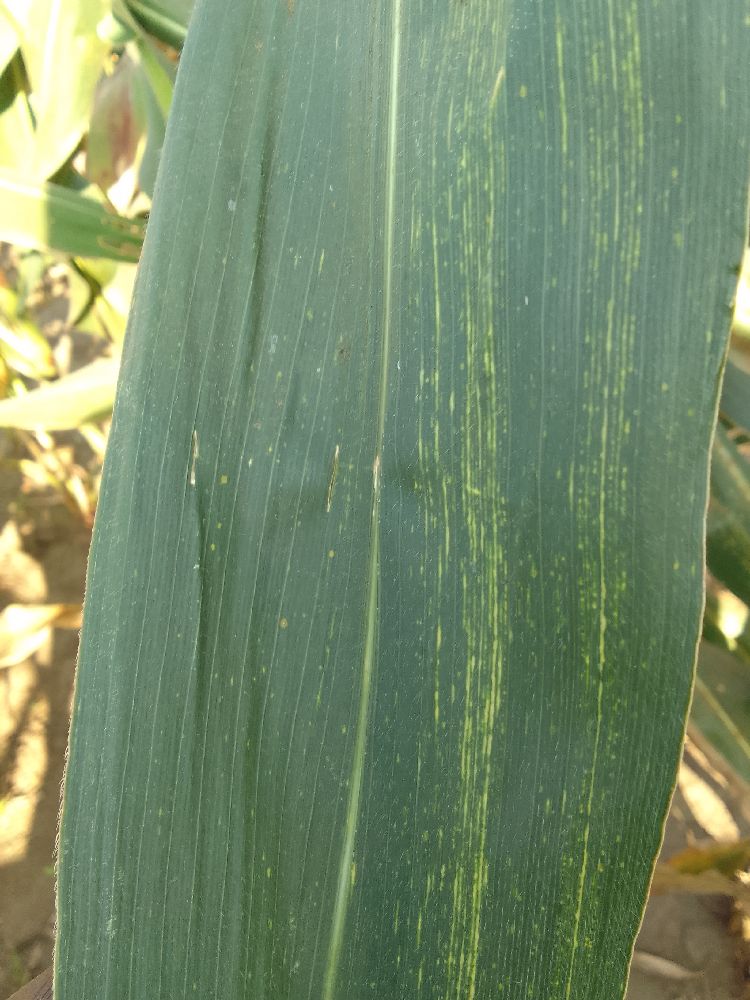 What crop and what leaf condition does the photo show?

maize, maize streak virus
